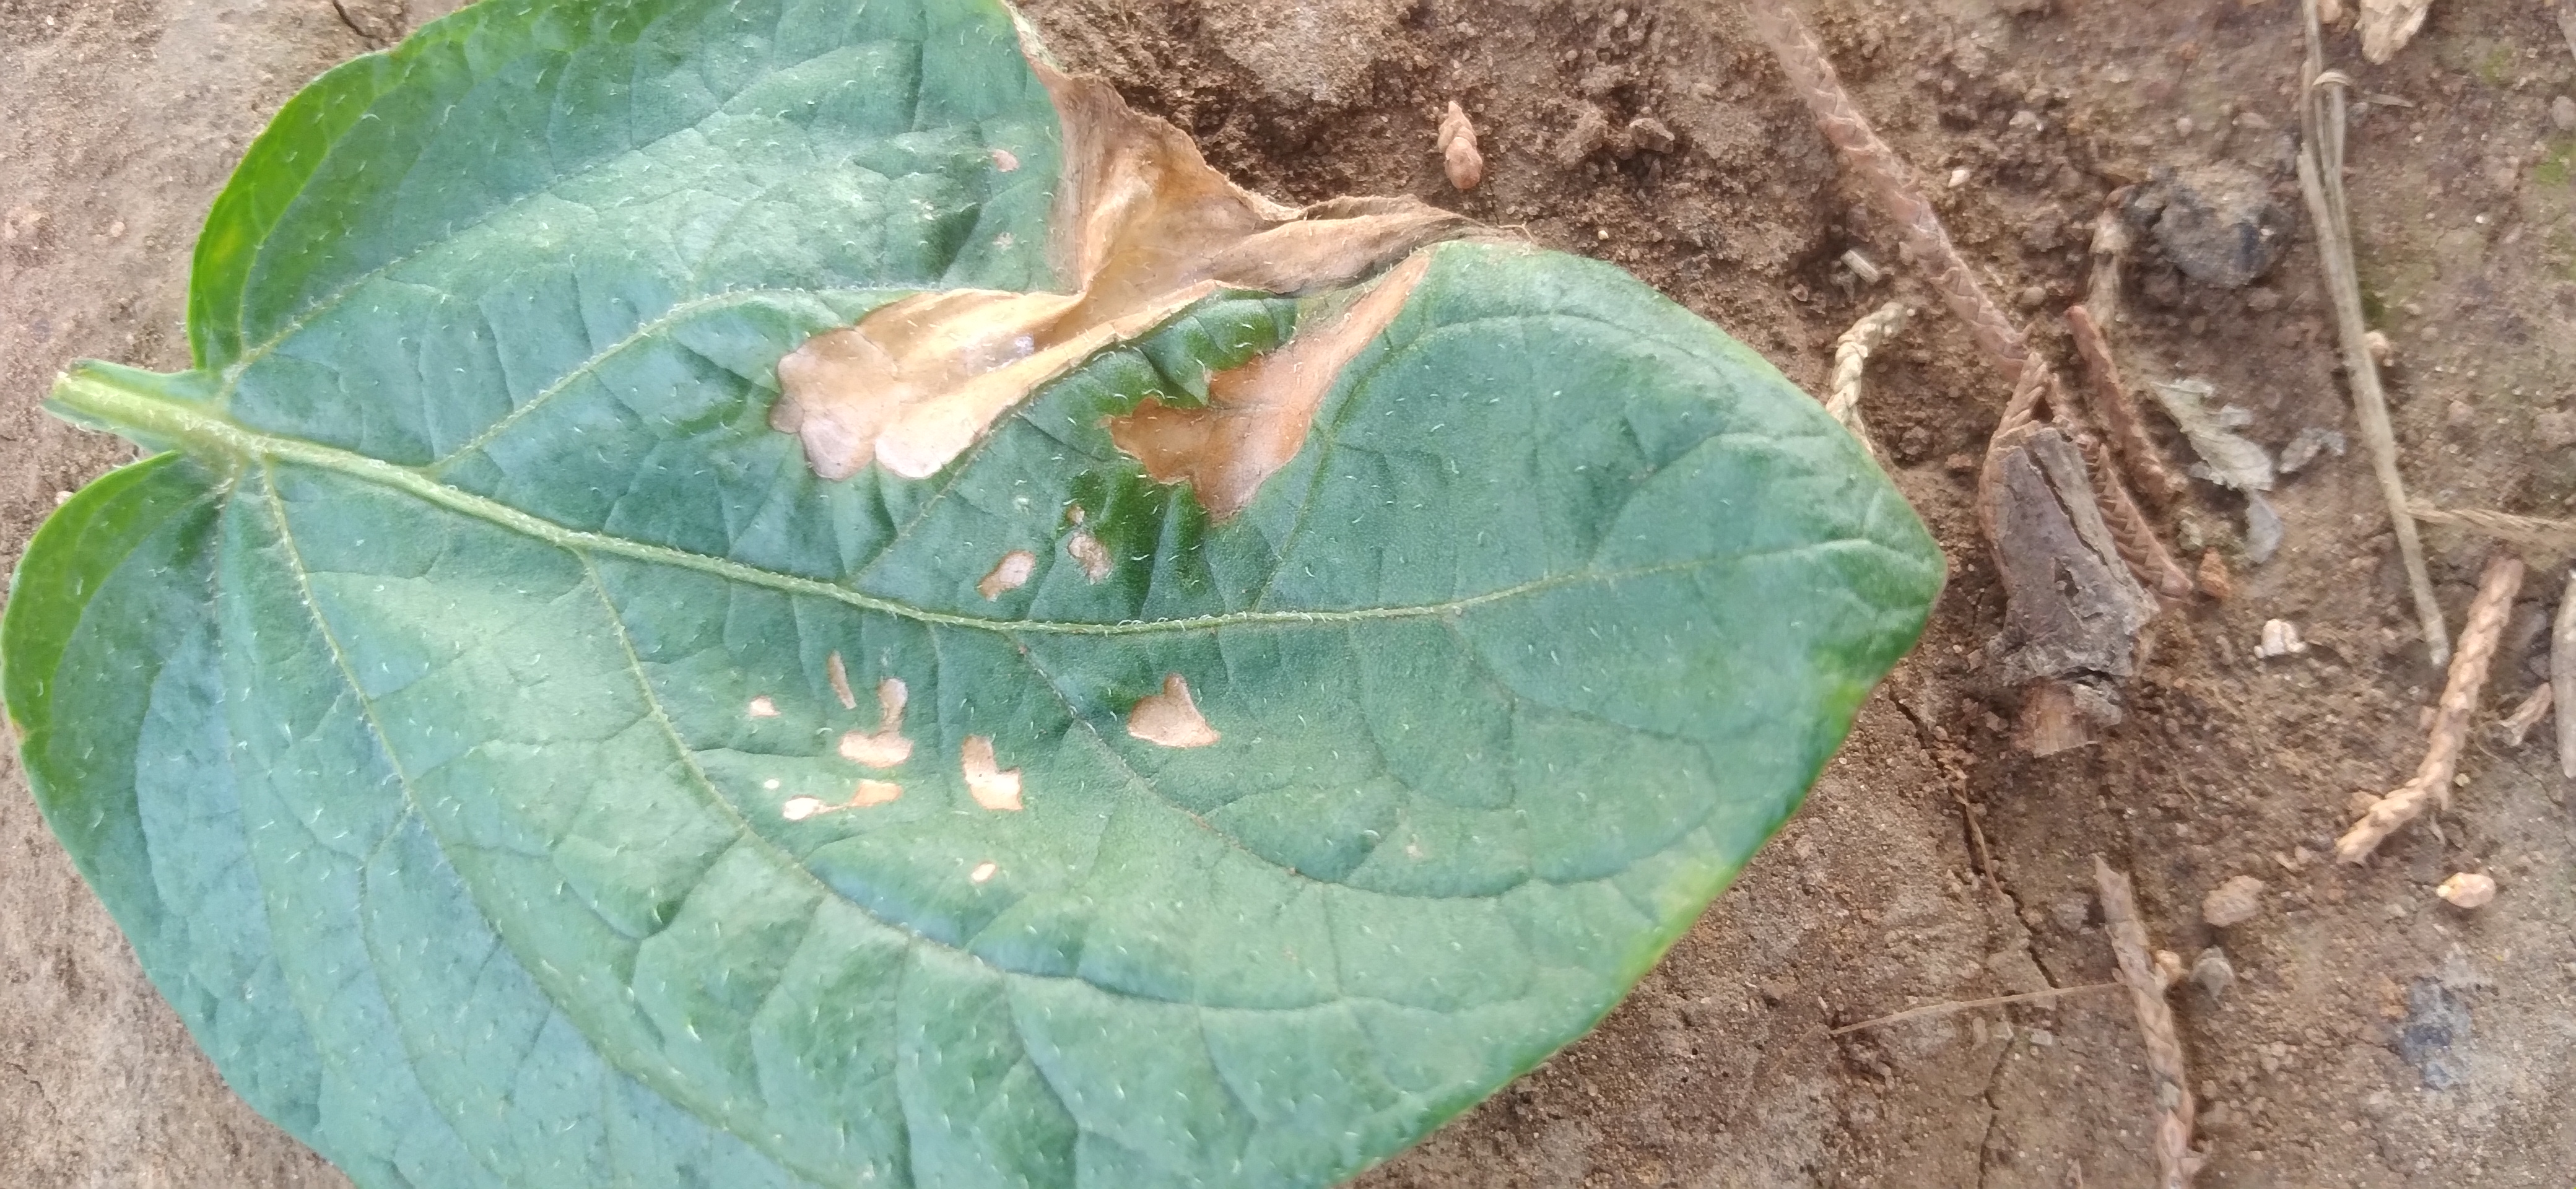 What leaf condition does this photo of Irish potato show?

early blight
